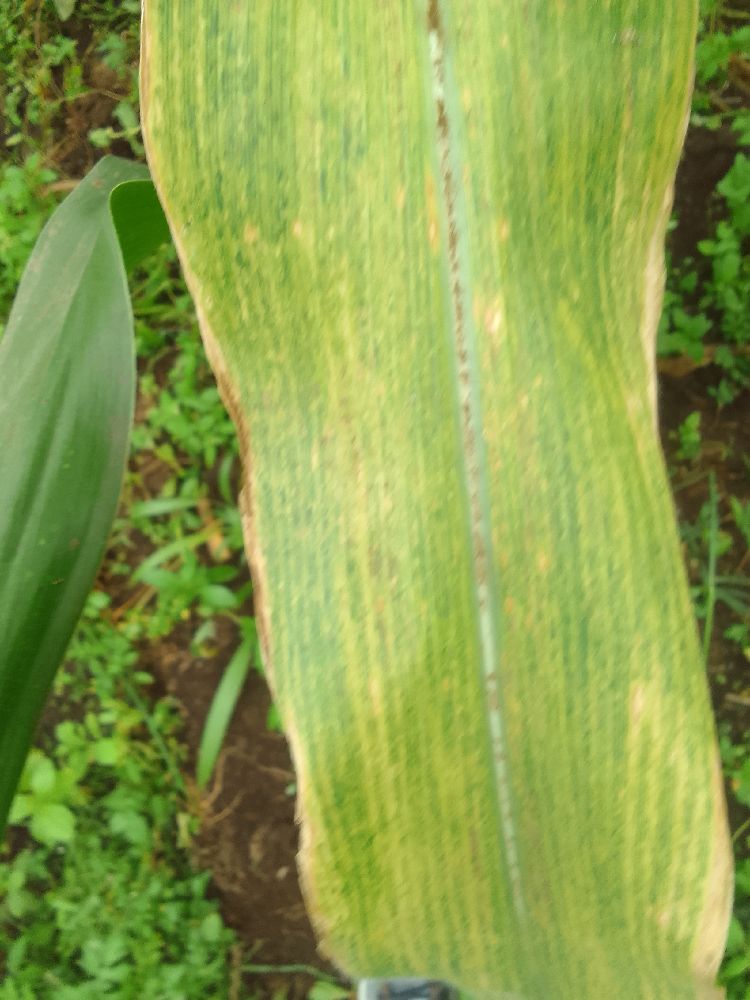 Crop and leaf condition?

maize, maize lethal necrosis
